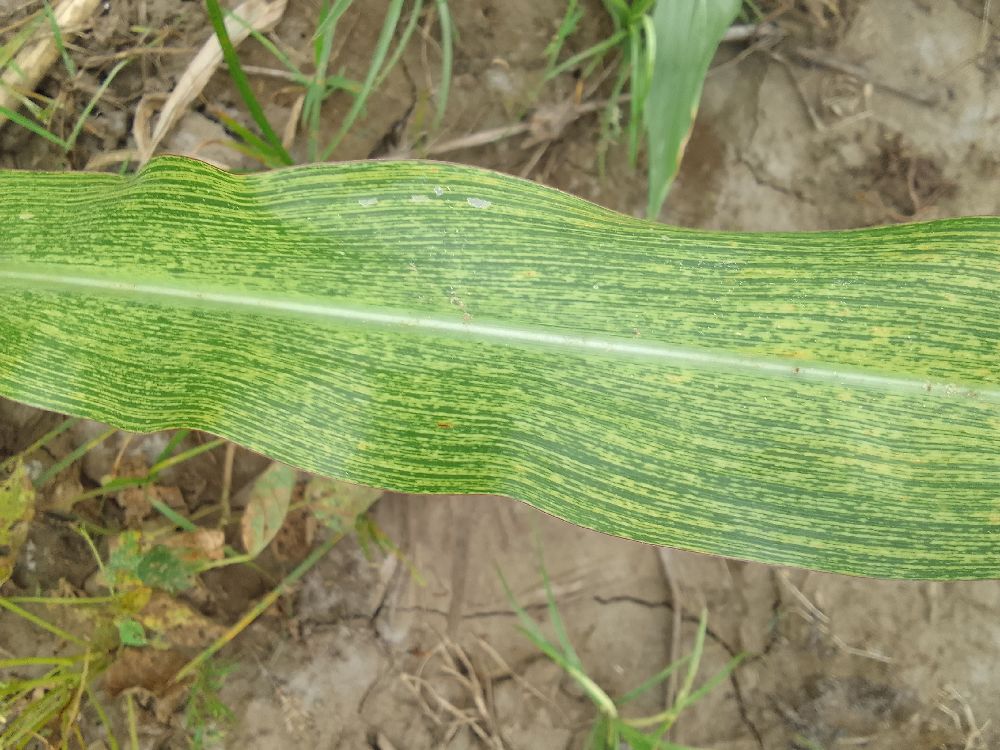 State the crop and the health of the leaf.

maize, maize streak virus
